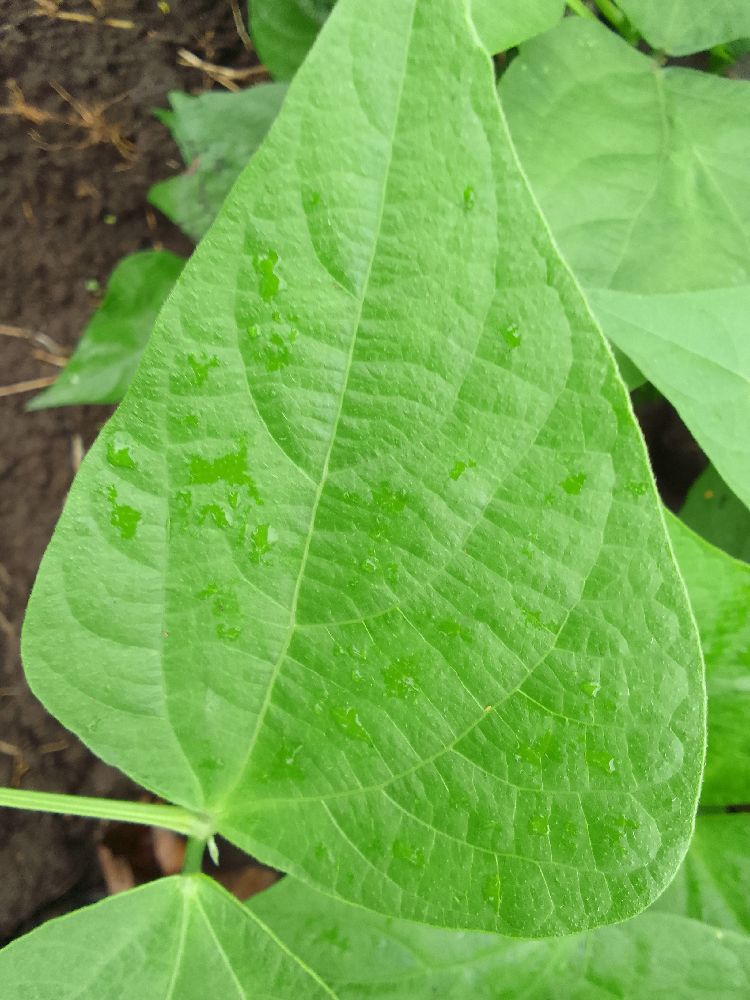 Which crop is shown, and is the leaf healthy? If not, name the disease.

common bean, healthy
